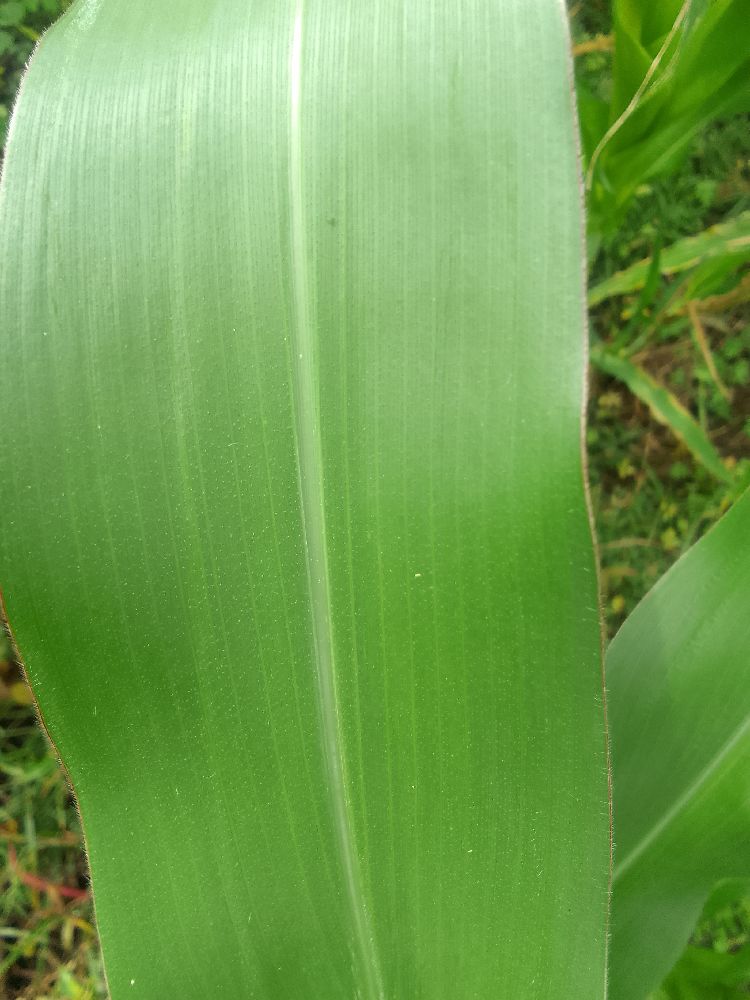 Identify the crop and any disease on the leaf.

maize, healthy
